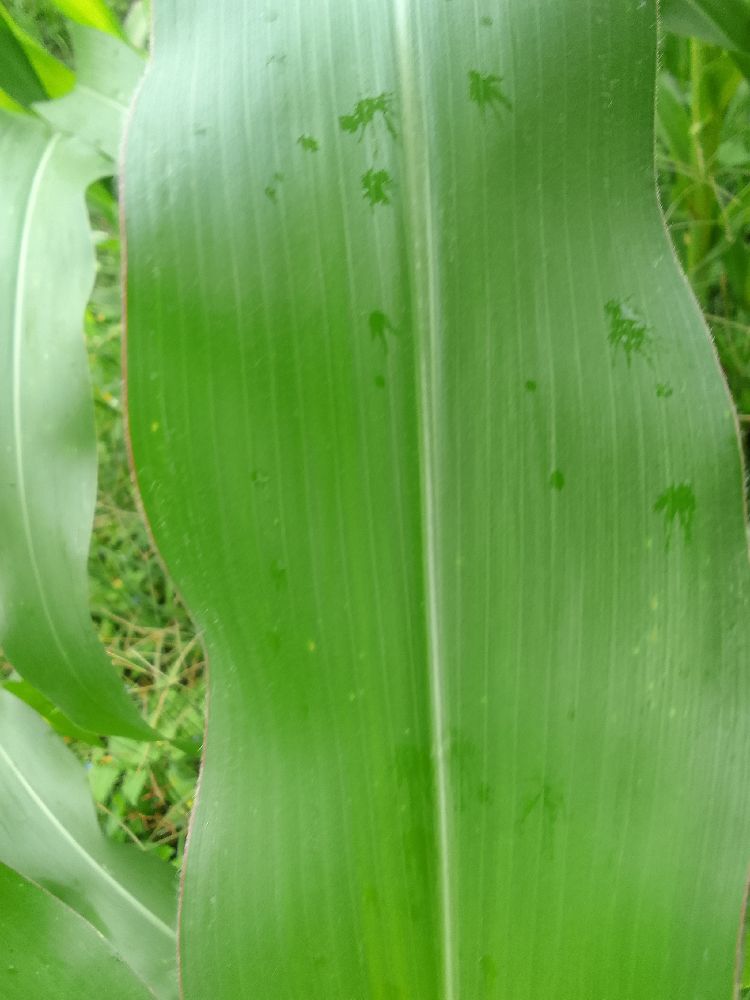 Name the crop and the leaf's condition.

maize, healthy
